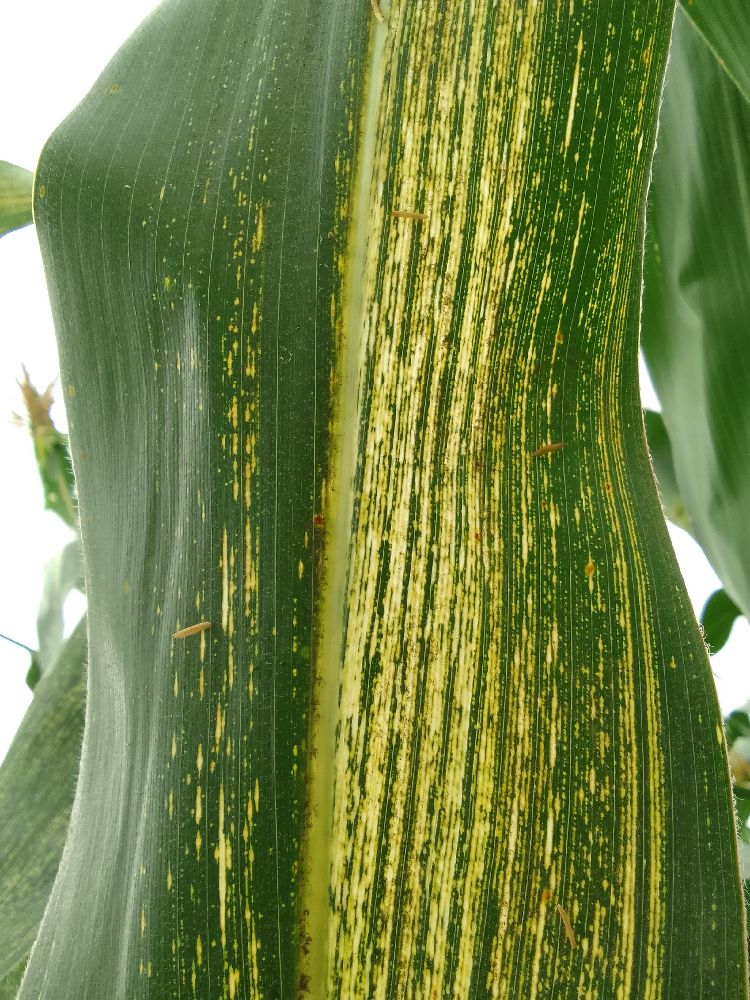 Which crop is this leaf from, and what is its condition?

maize, maize streak virus
